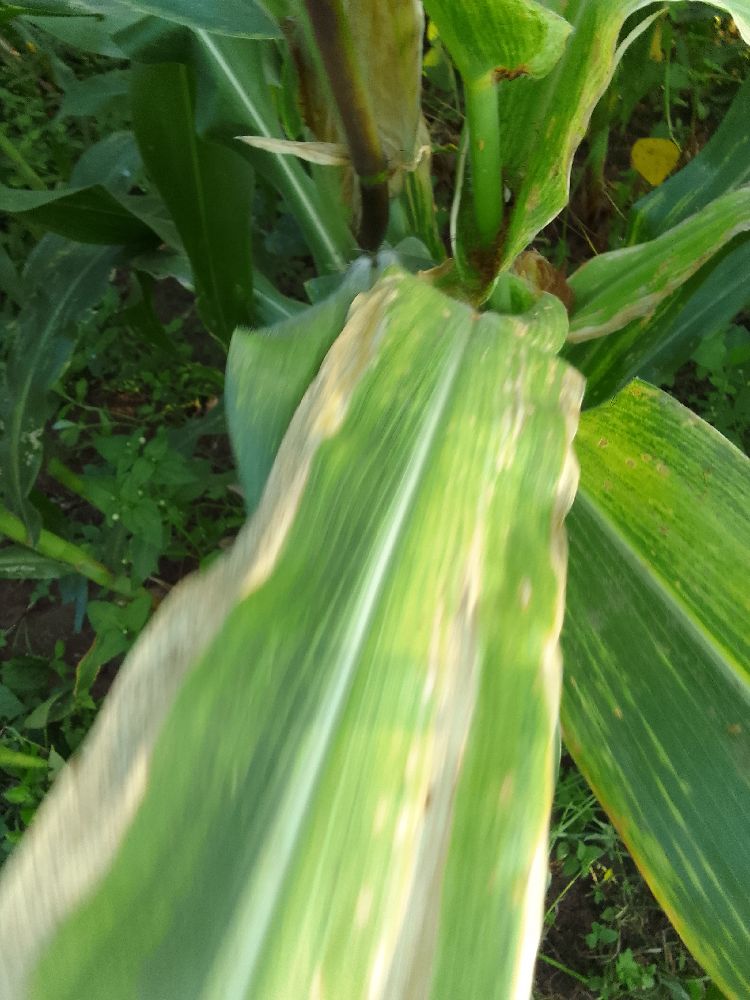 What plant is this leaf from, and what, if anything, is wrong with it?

maize, maize lethal necrosis
